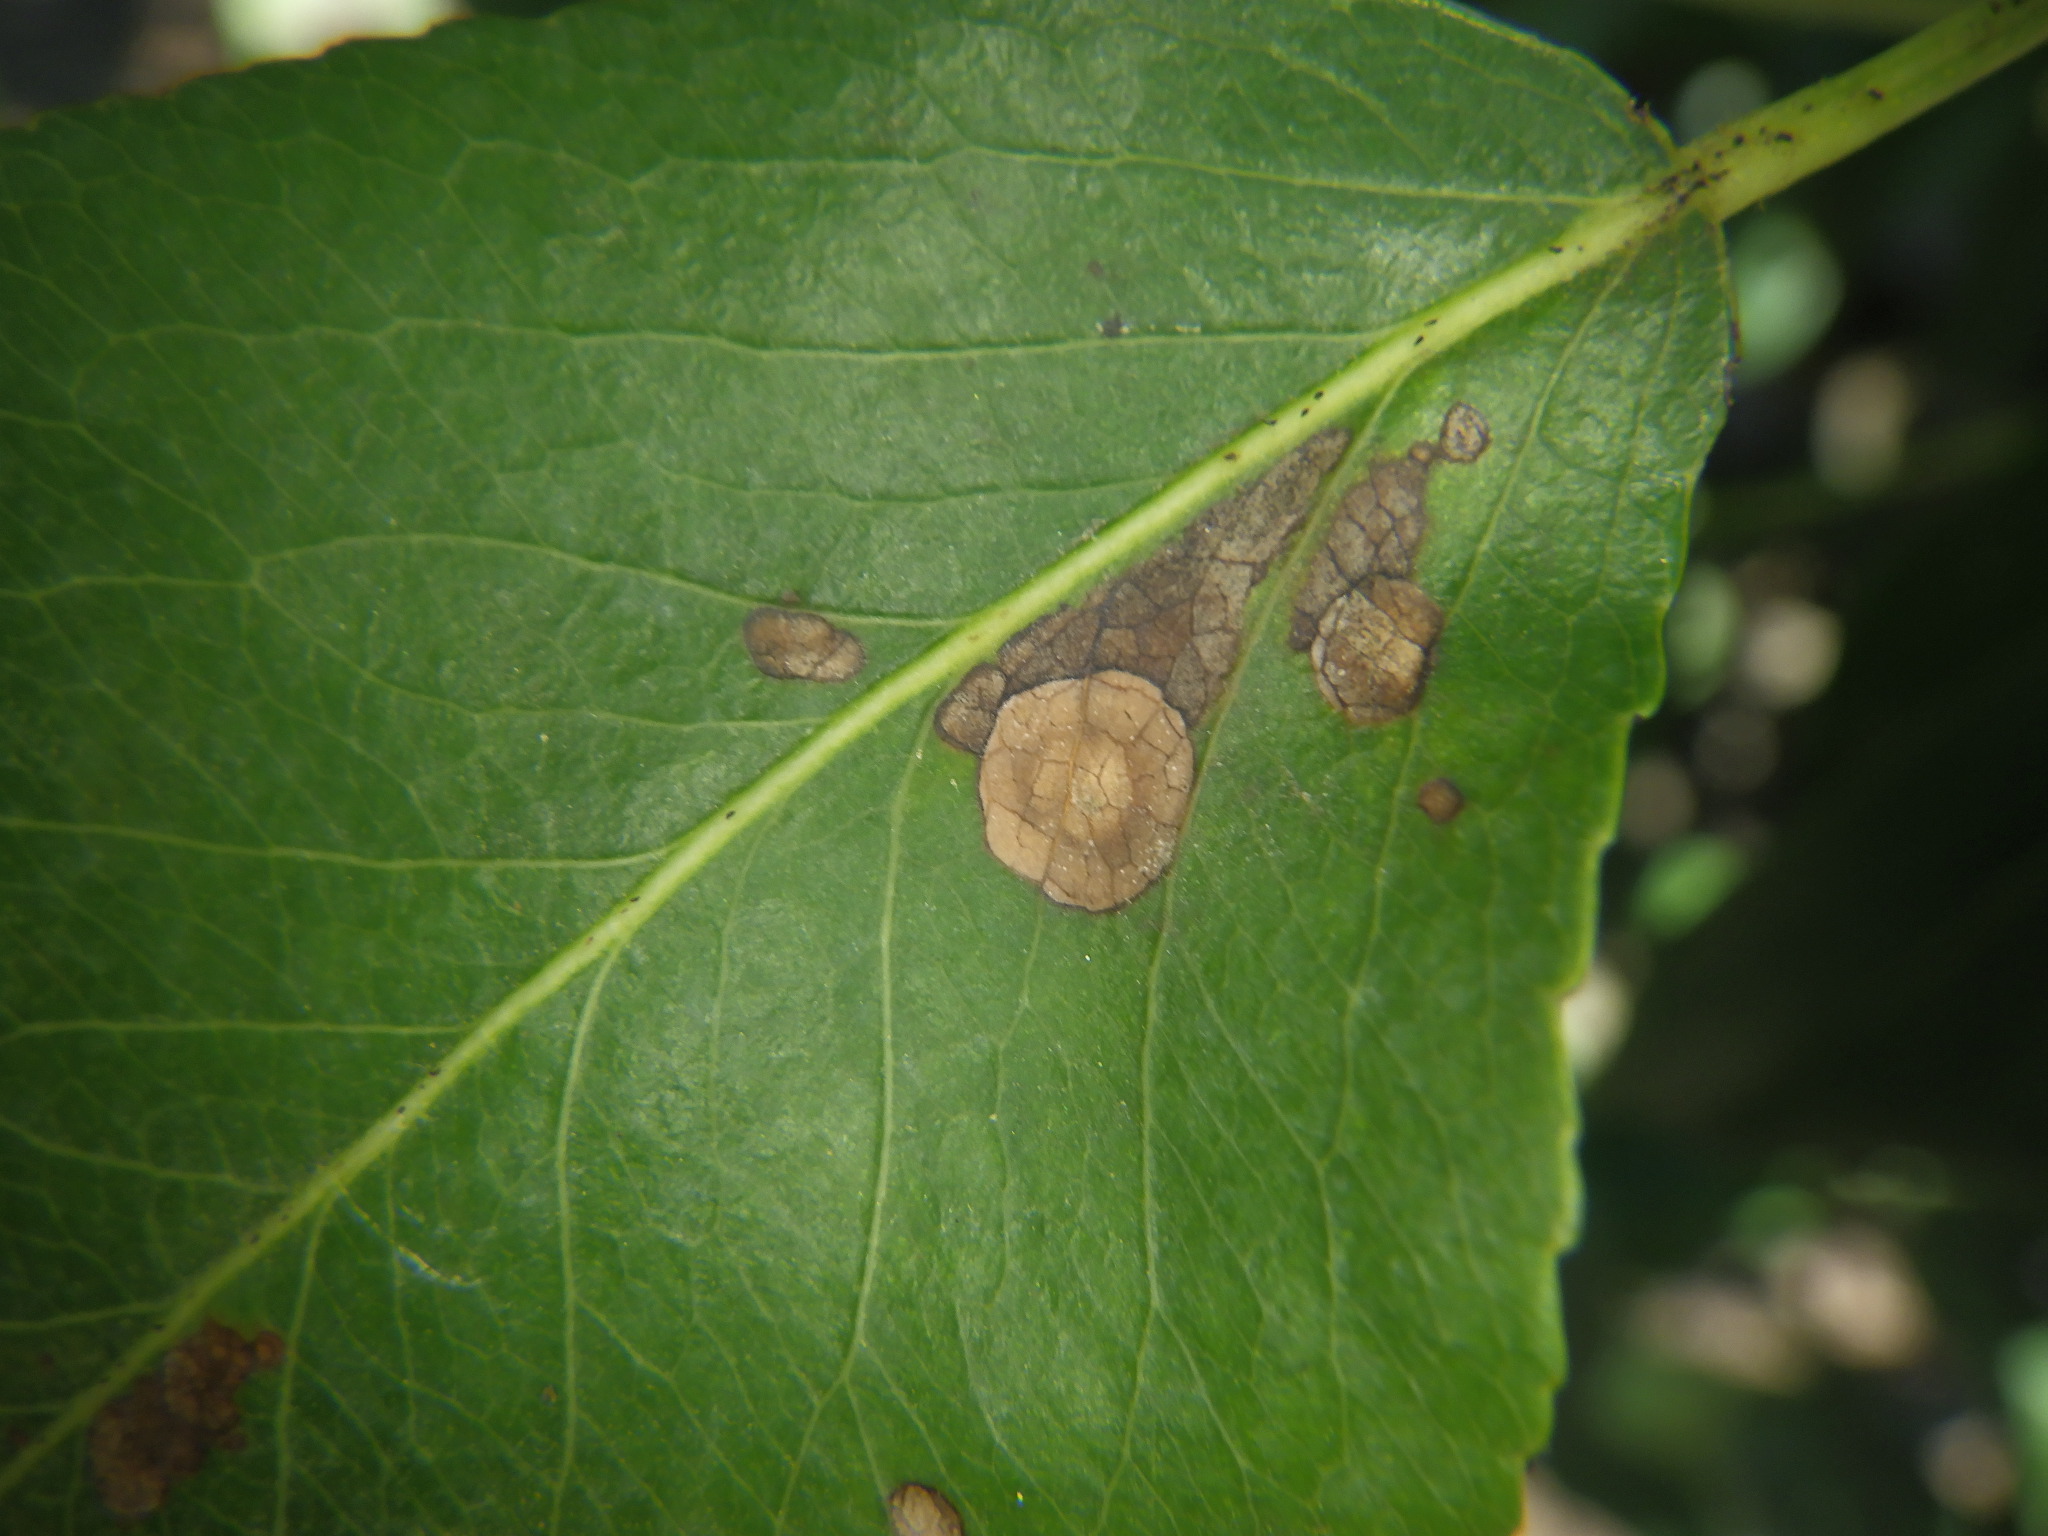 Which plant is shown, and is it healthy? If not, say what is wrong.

pear, black spot
